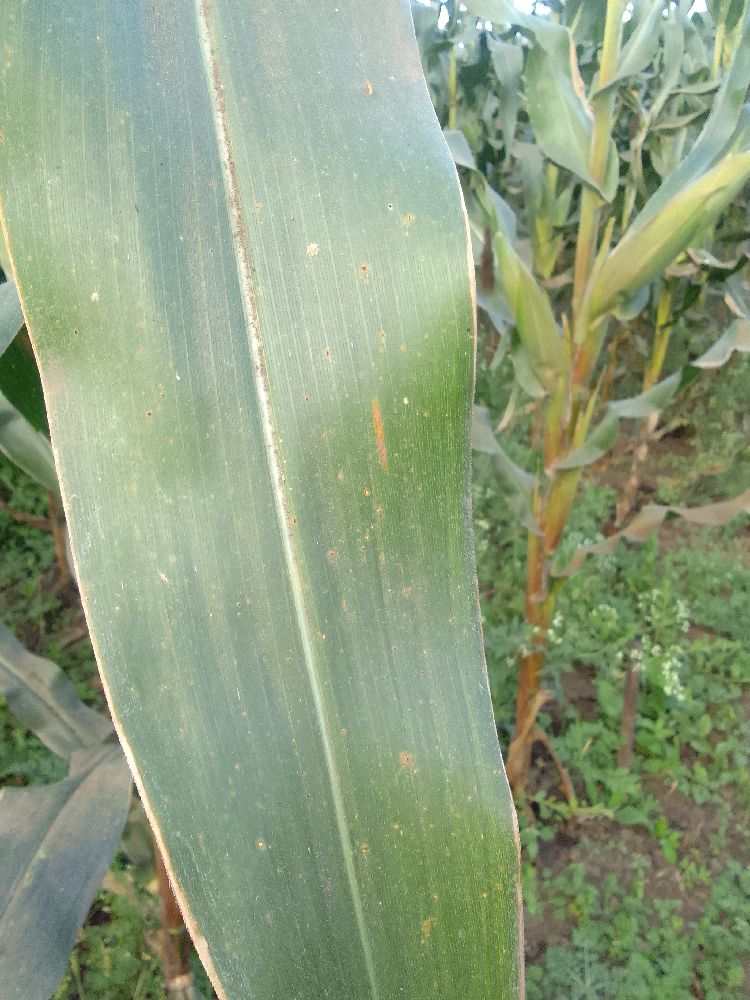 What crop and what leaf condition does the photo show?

maize, healthy
